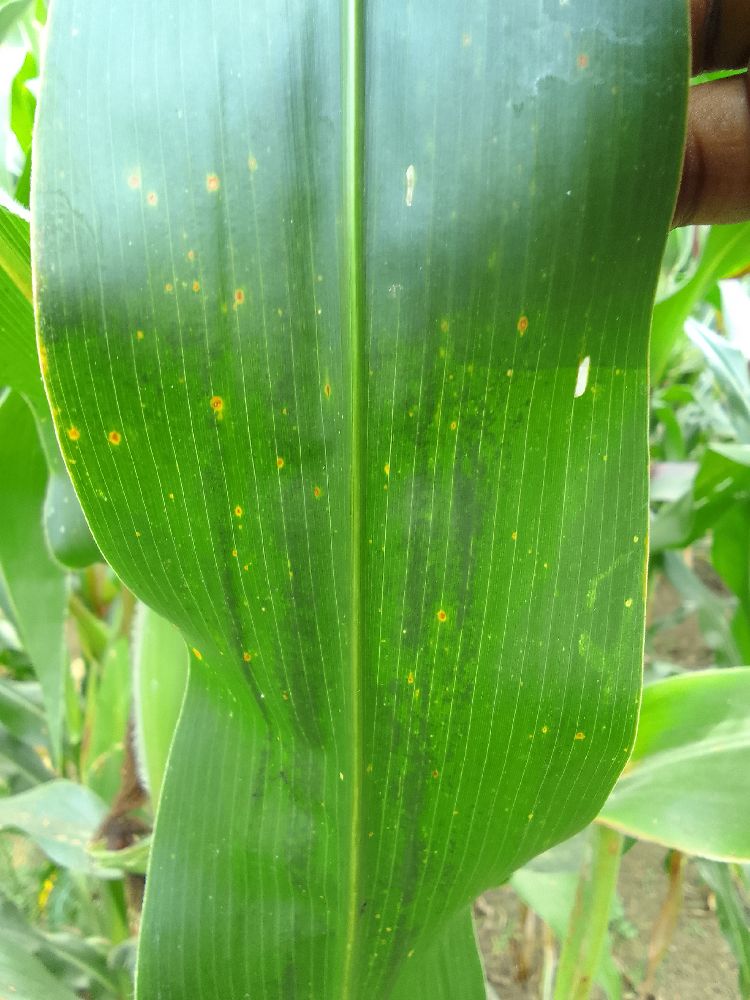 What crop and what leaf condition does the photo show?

maize, healthy
